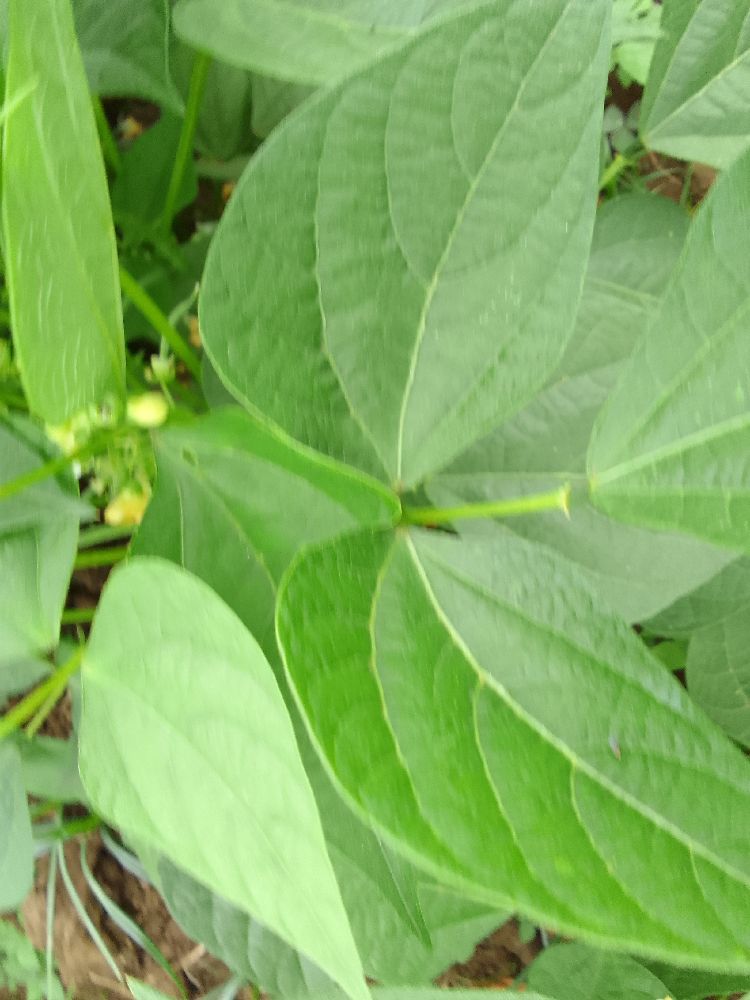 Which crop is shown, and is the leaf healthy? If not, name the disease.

common bean, healthy
